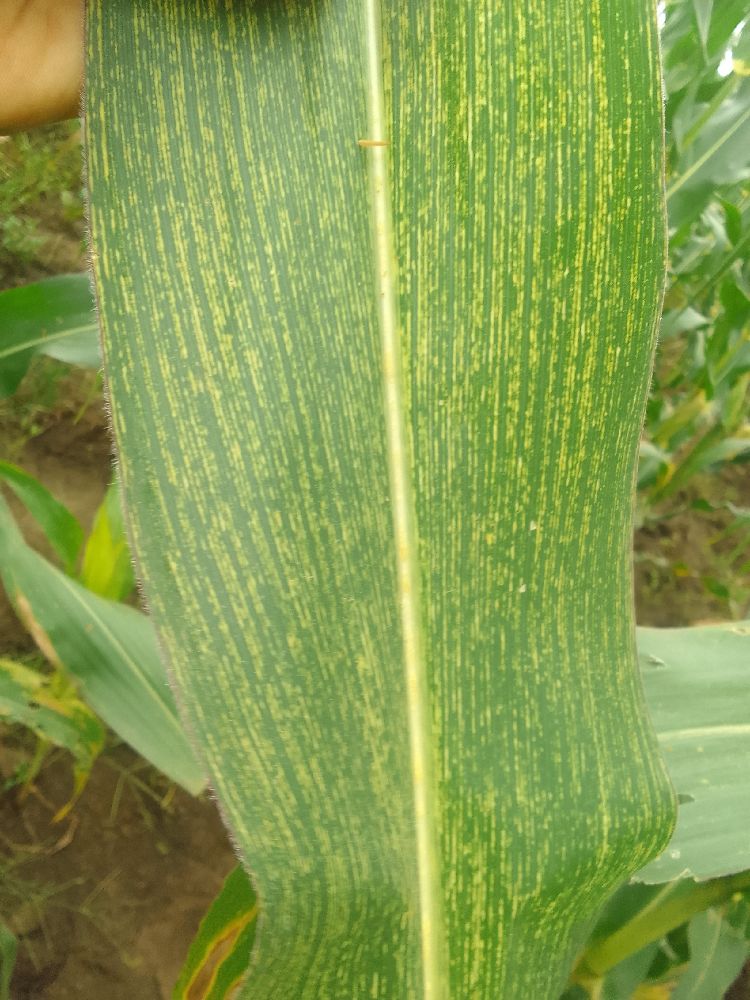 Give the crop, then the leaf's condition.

maize, maize streak virus
